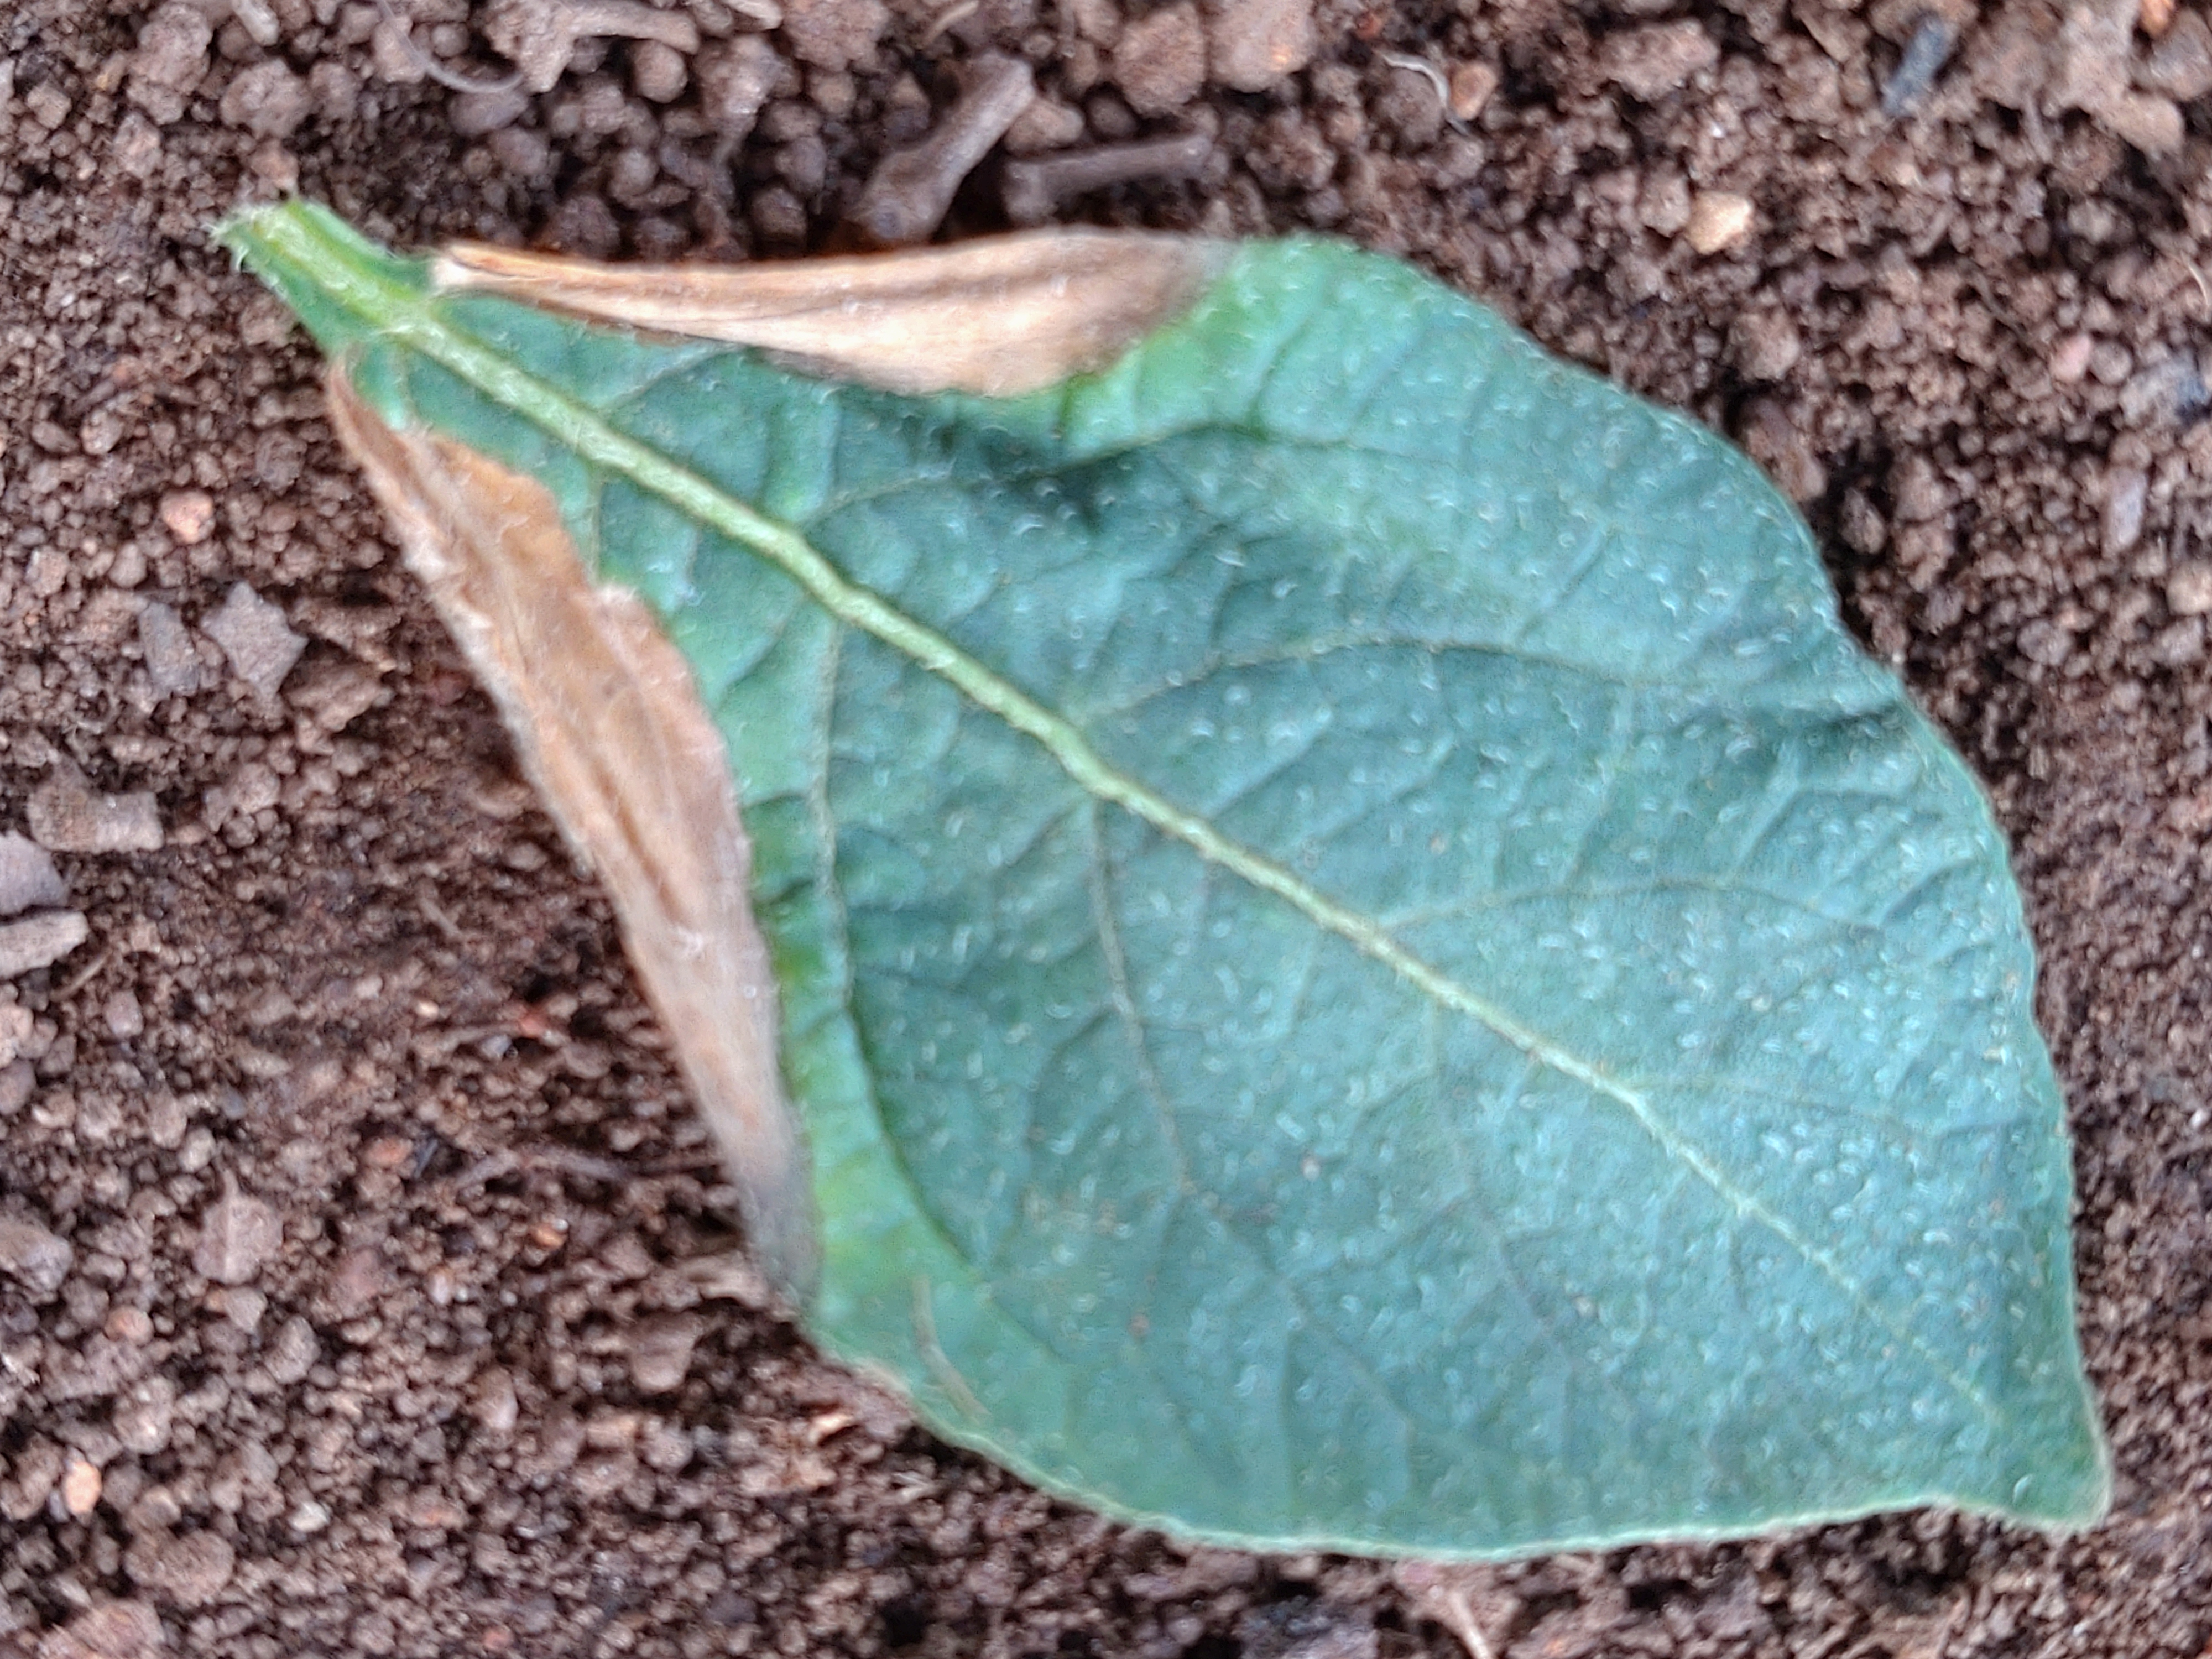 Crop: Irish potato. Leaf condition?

early blight
